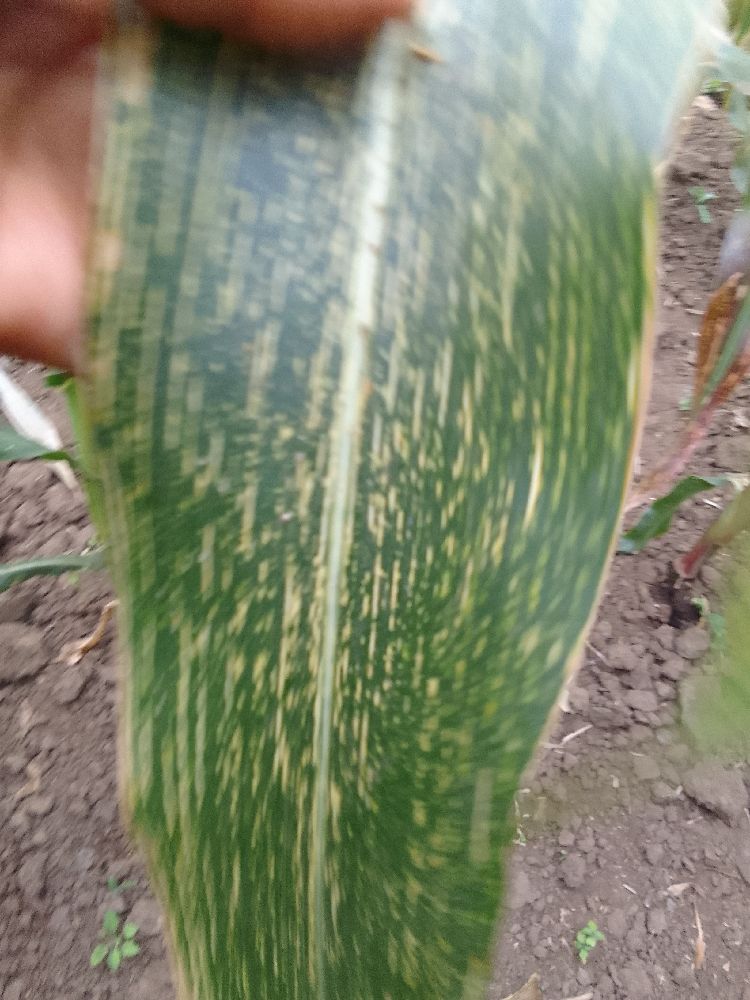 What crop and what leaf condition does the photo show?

maize, maize streak virus
